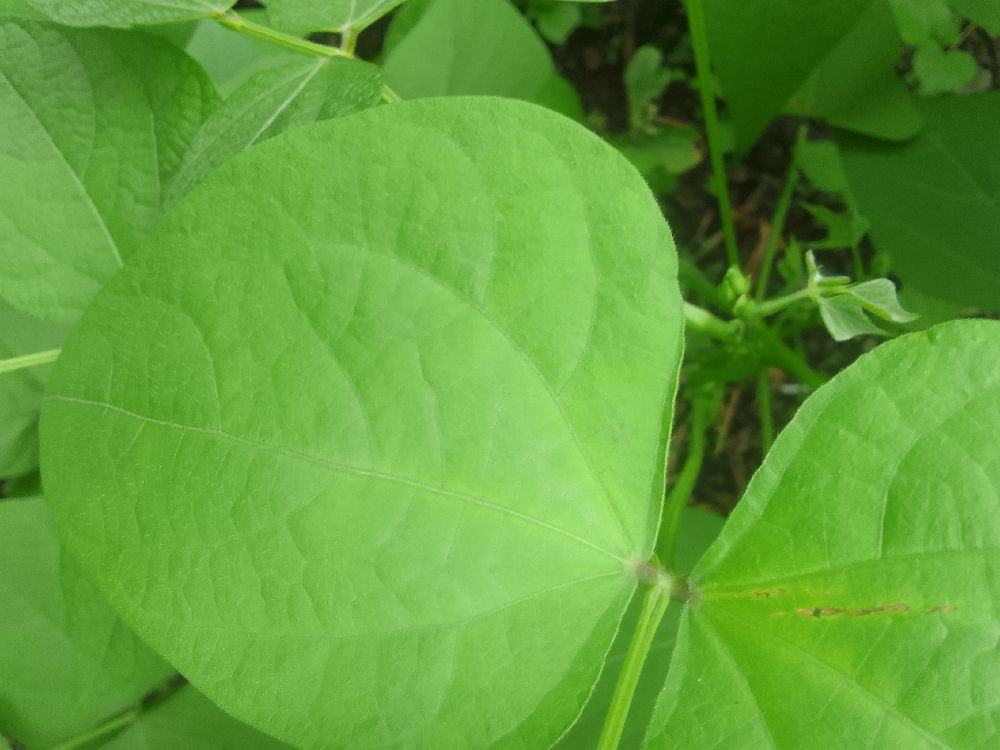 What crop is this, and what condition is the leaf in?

common bean, healthy
